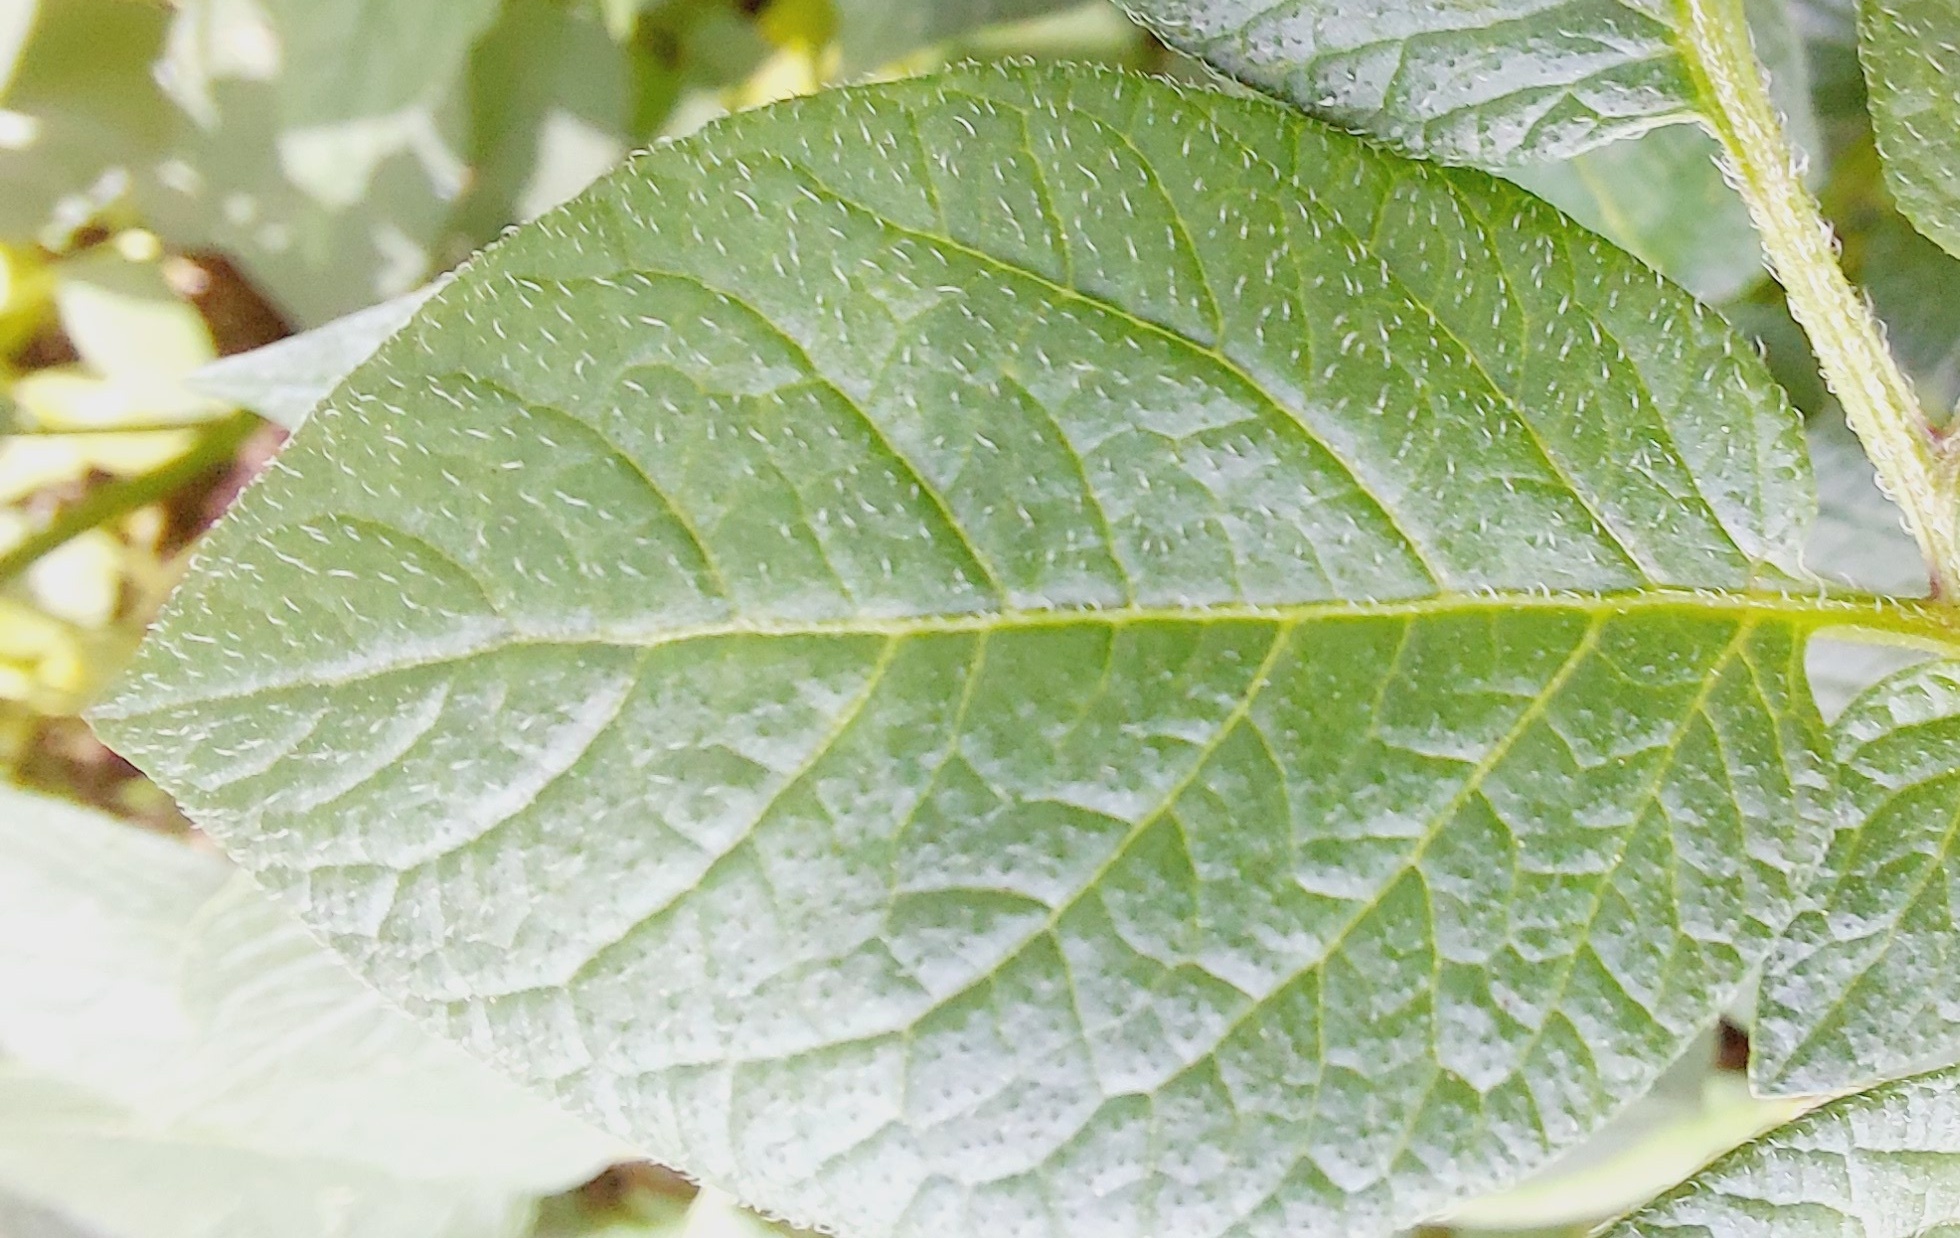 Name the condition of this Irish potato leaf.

healthy
